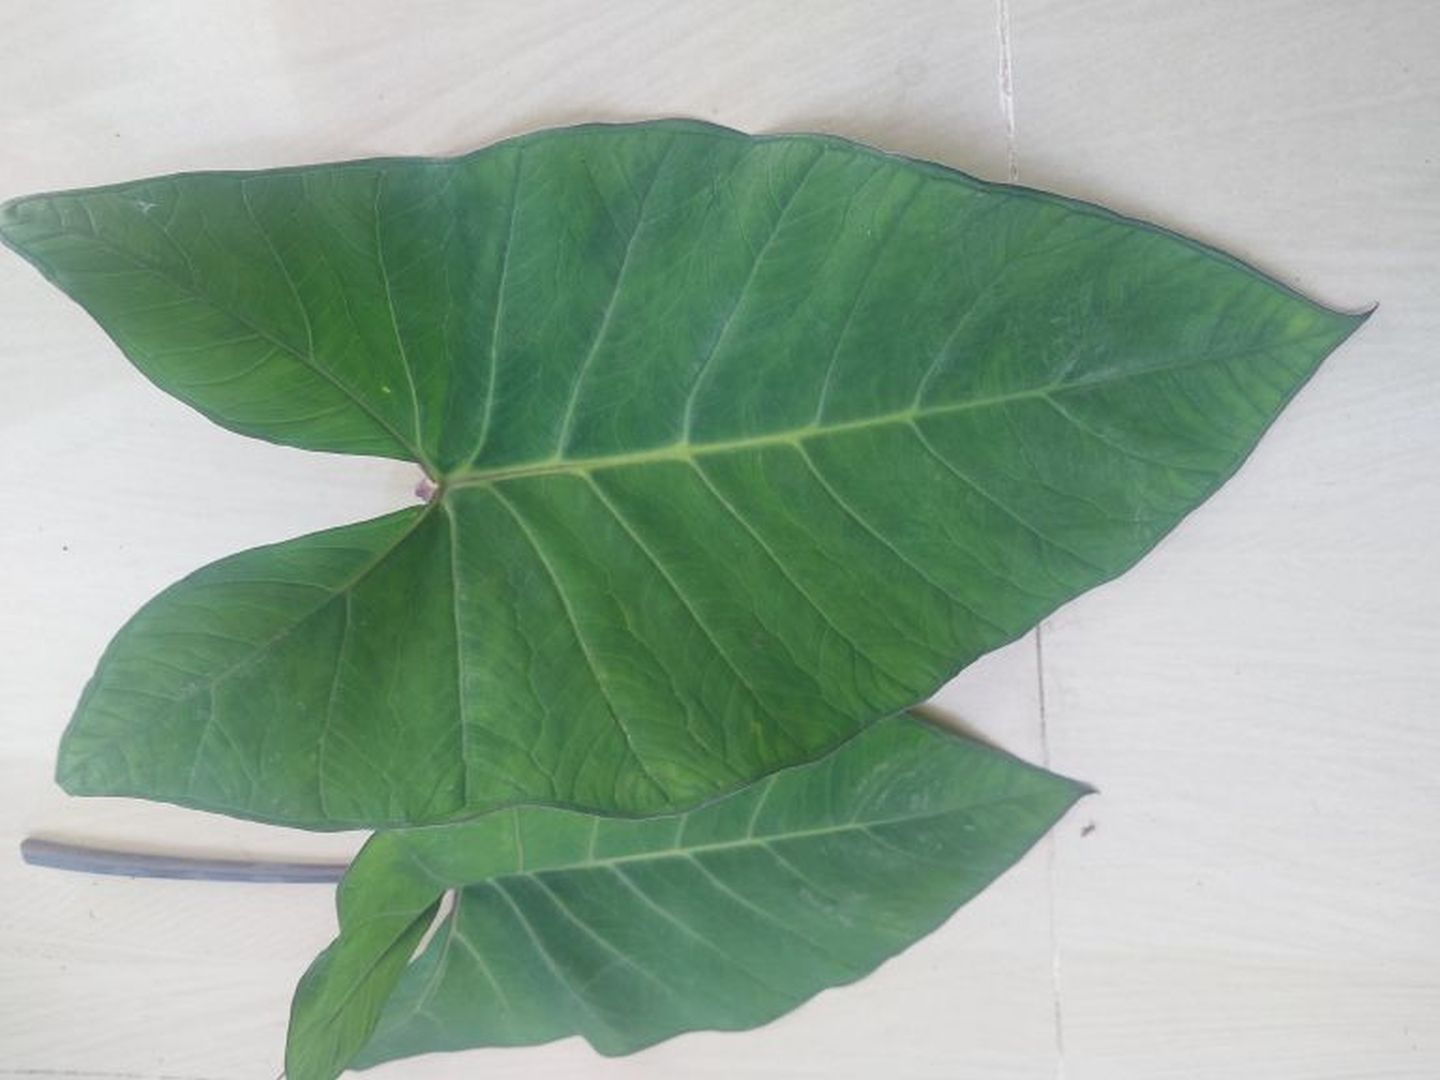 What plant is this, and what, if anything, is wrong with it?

taro, healthy
